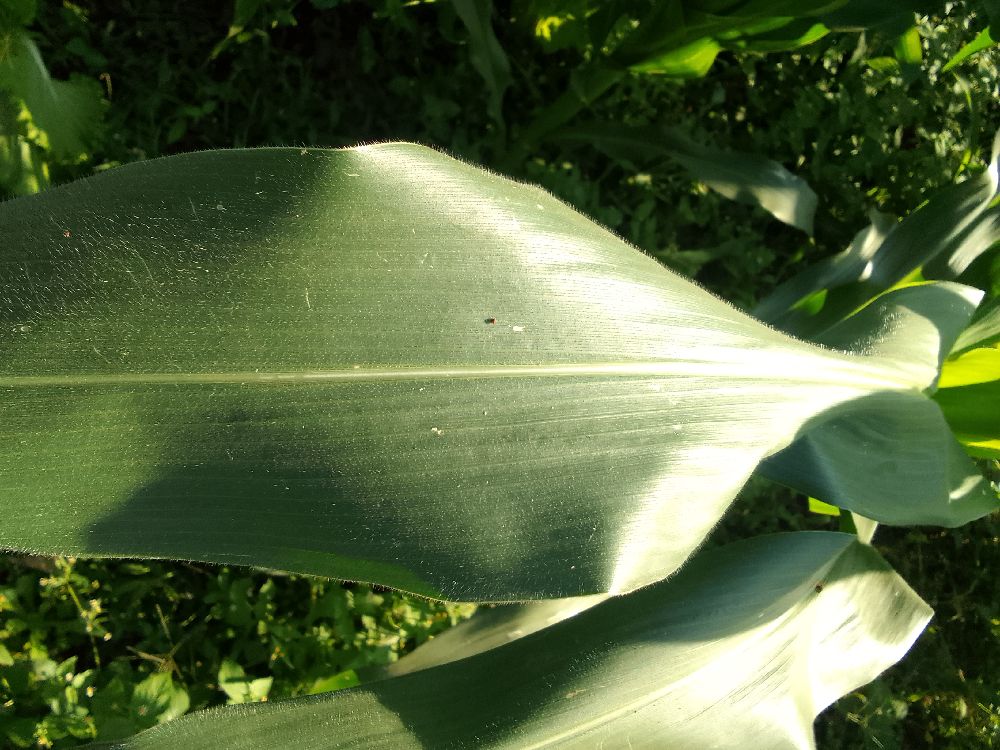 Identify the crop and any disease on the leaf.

maize, healthy
